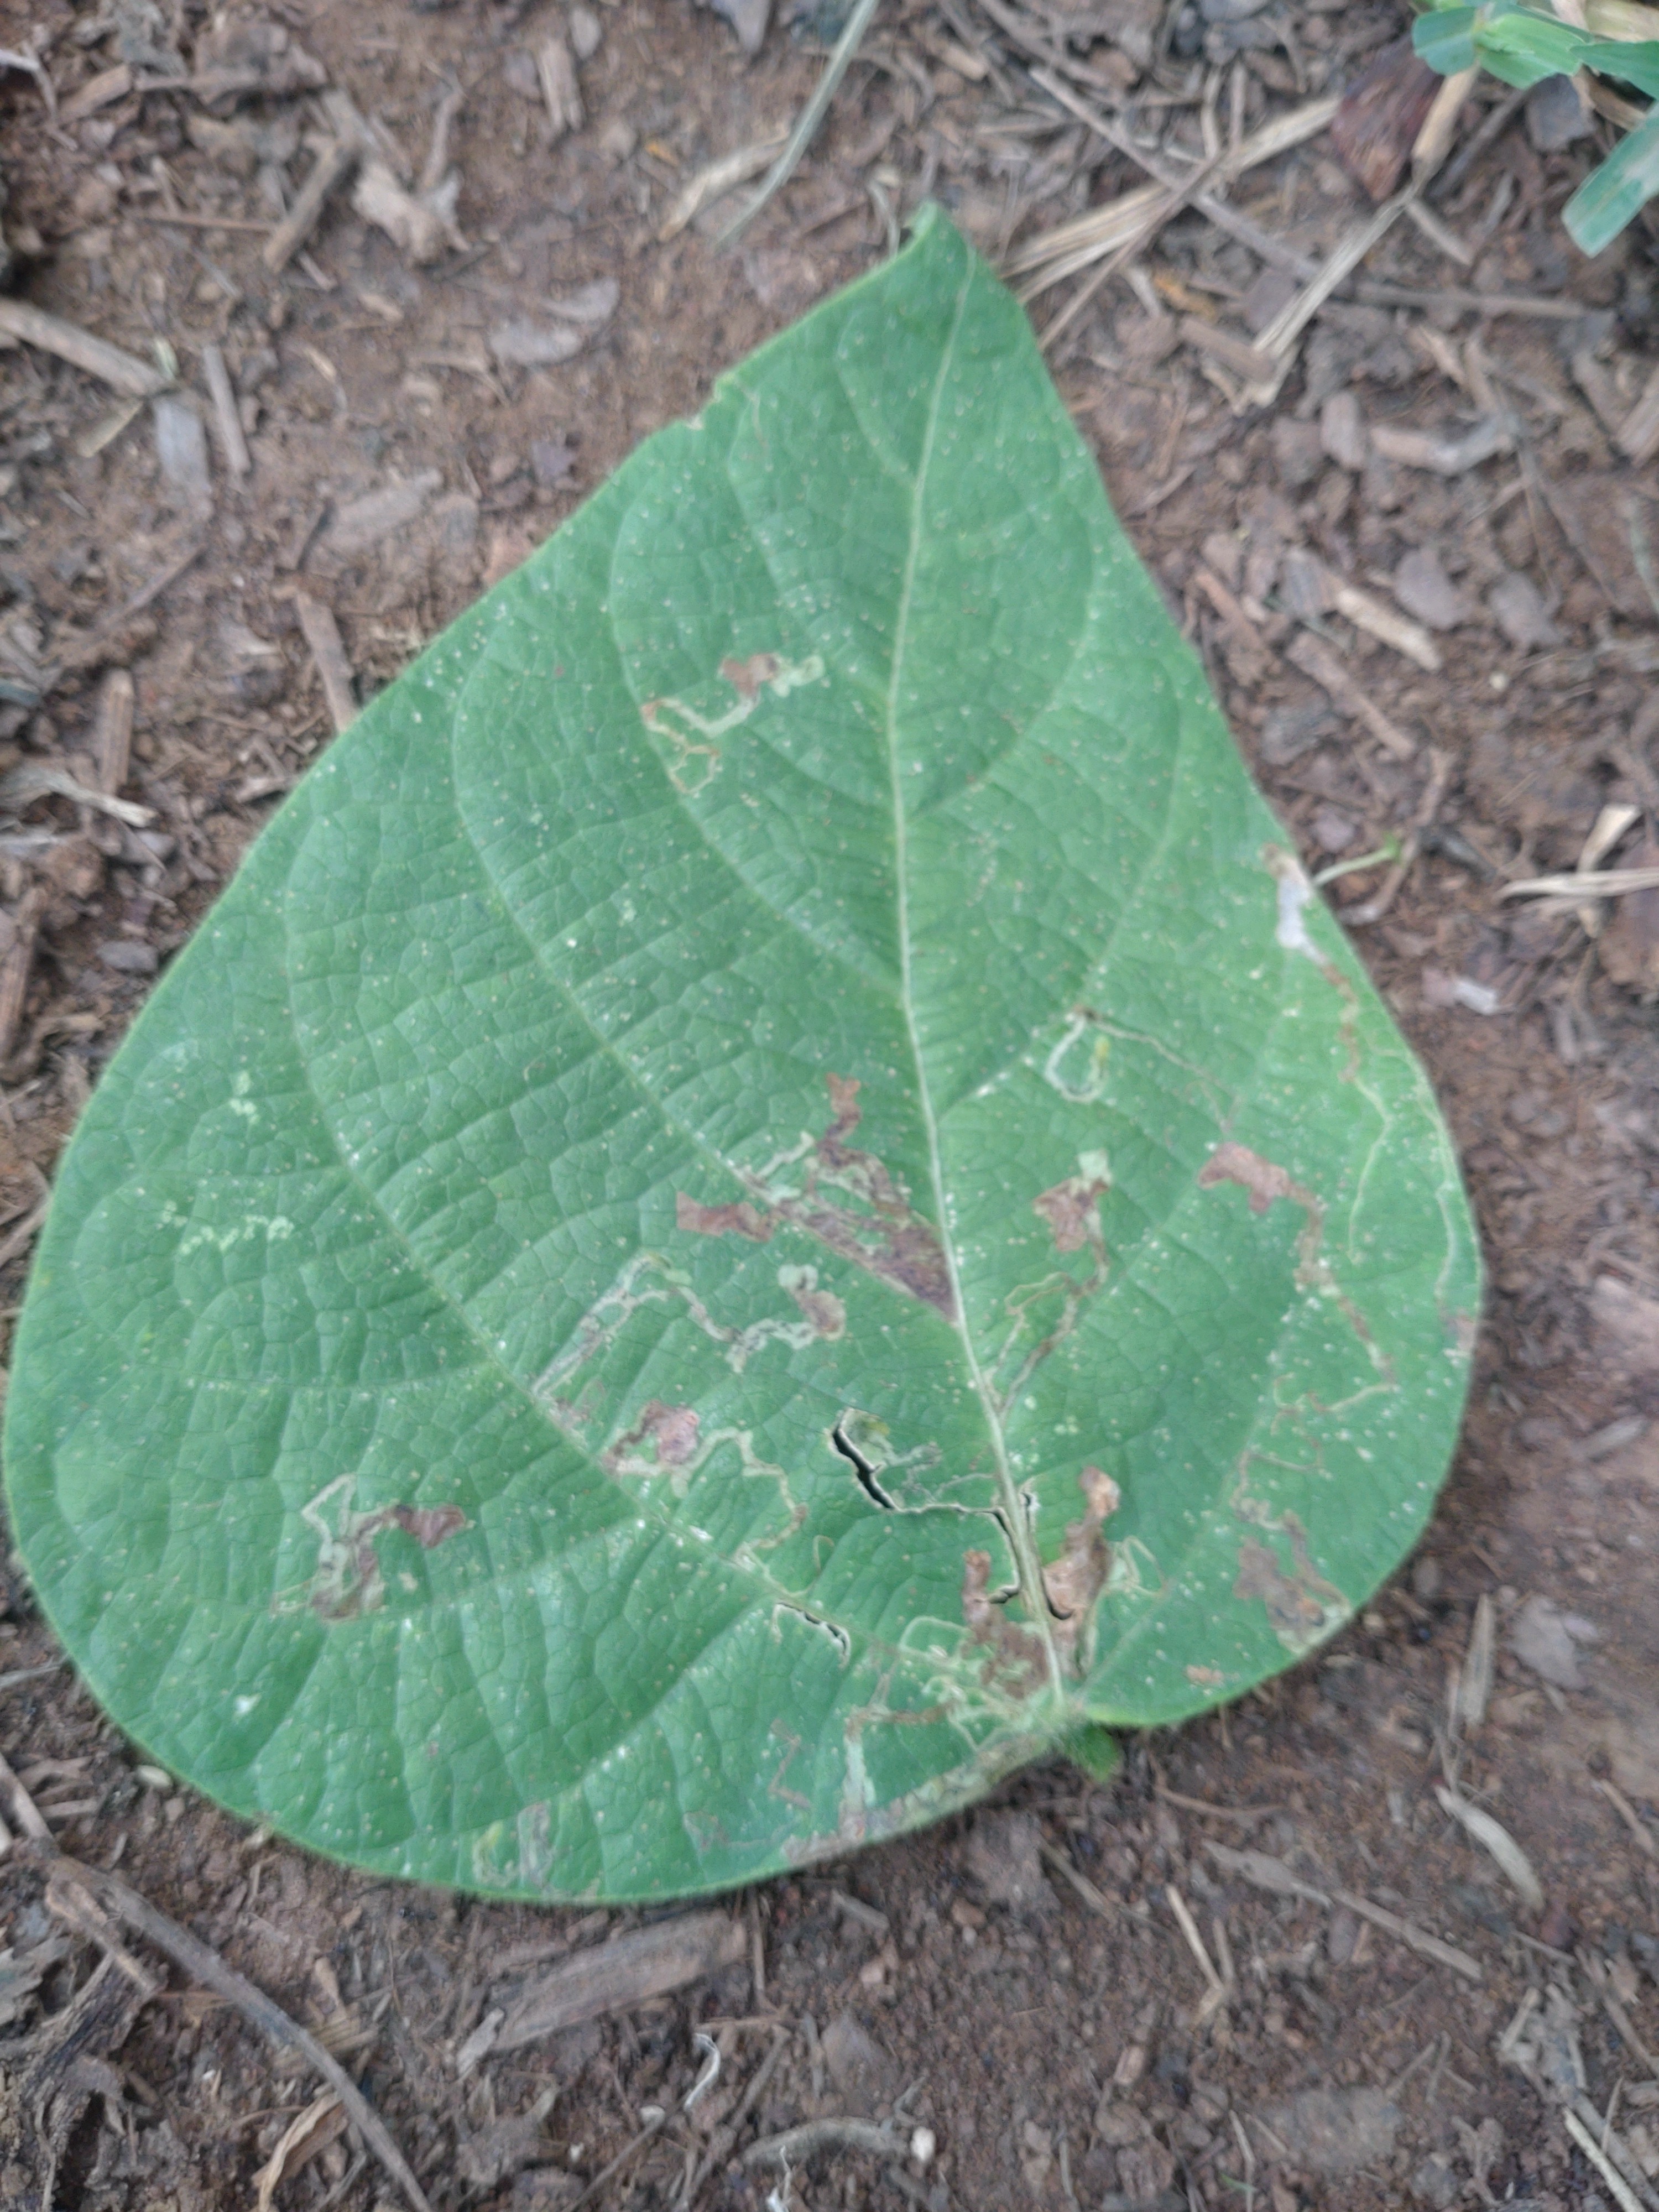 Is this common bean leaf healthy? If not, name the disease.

anthracnose
